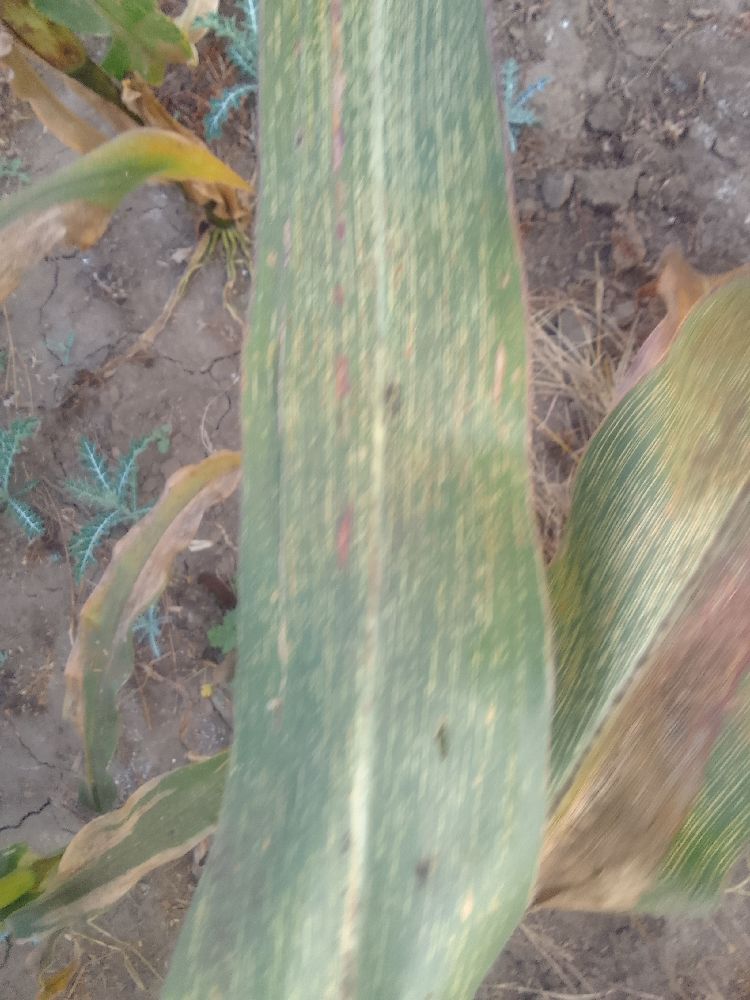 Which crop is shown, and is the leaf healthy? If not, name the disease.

maize, maize streak virus
